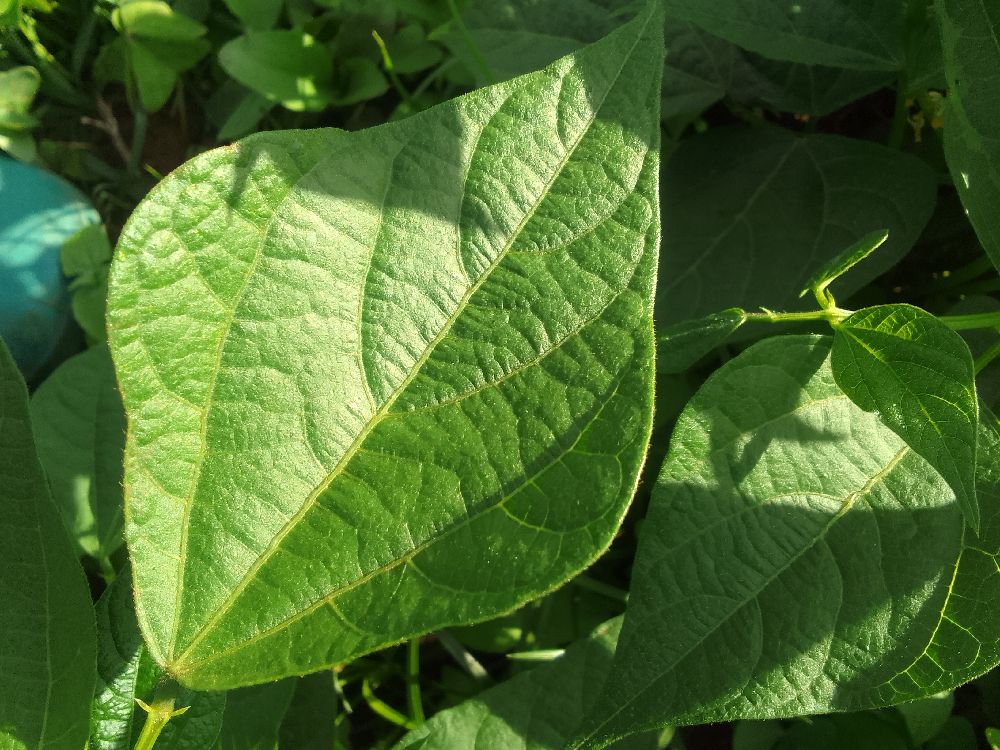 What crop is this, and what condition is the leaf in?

common bean, healthy
